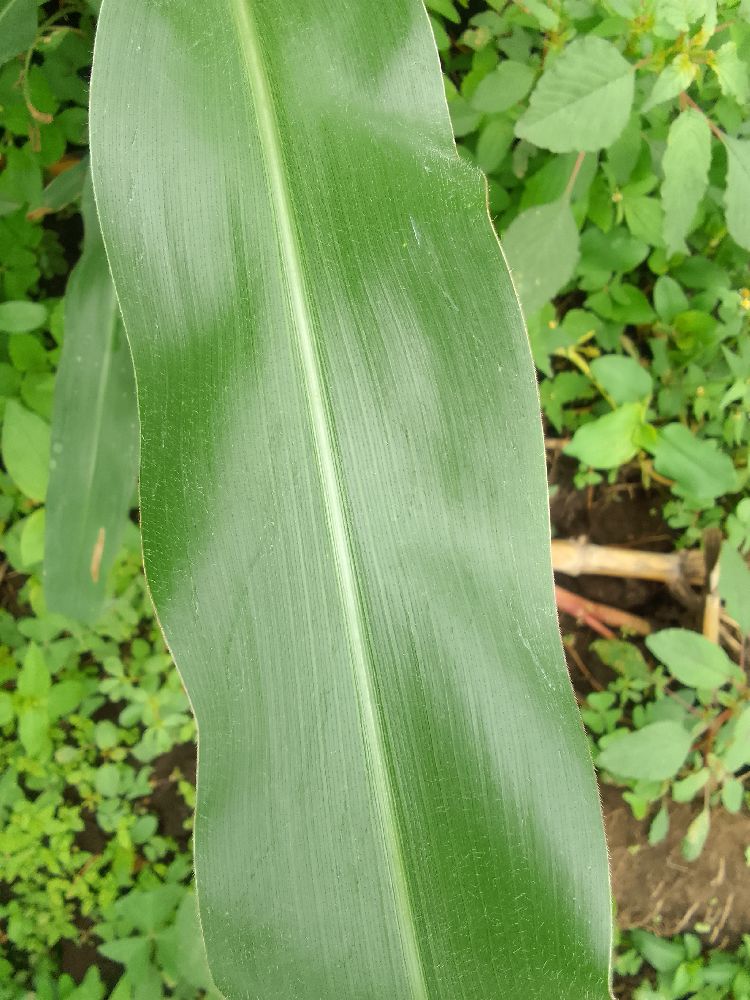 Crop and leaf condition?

maize, healthy
